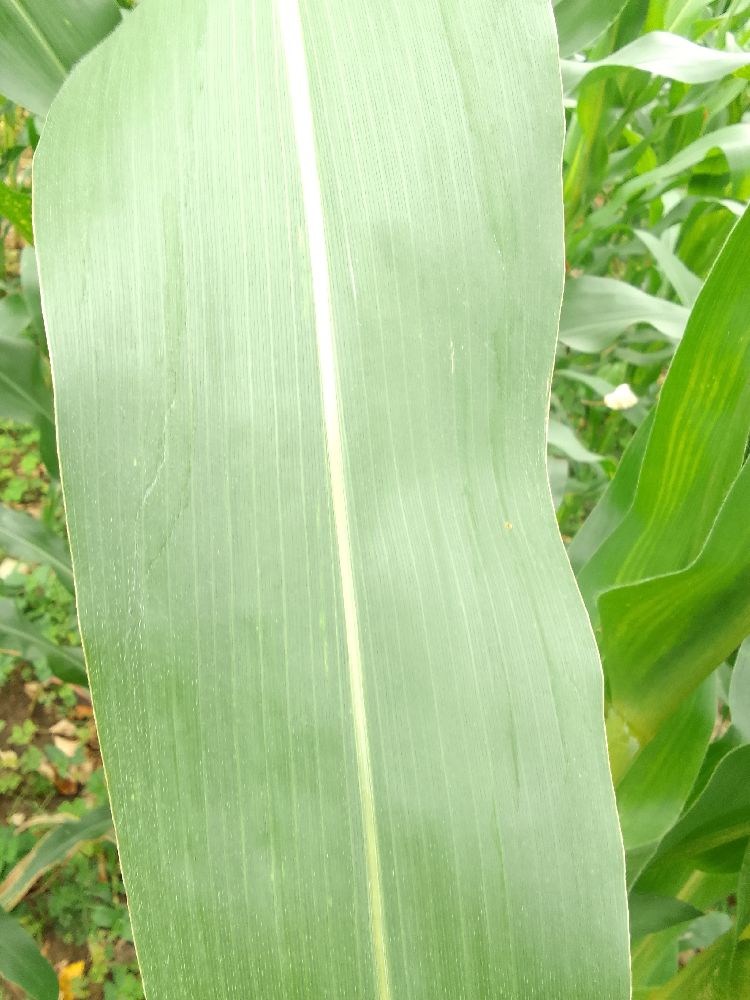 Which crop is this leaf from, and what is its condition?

maize, healthy
